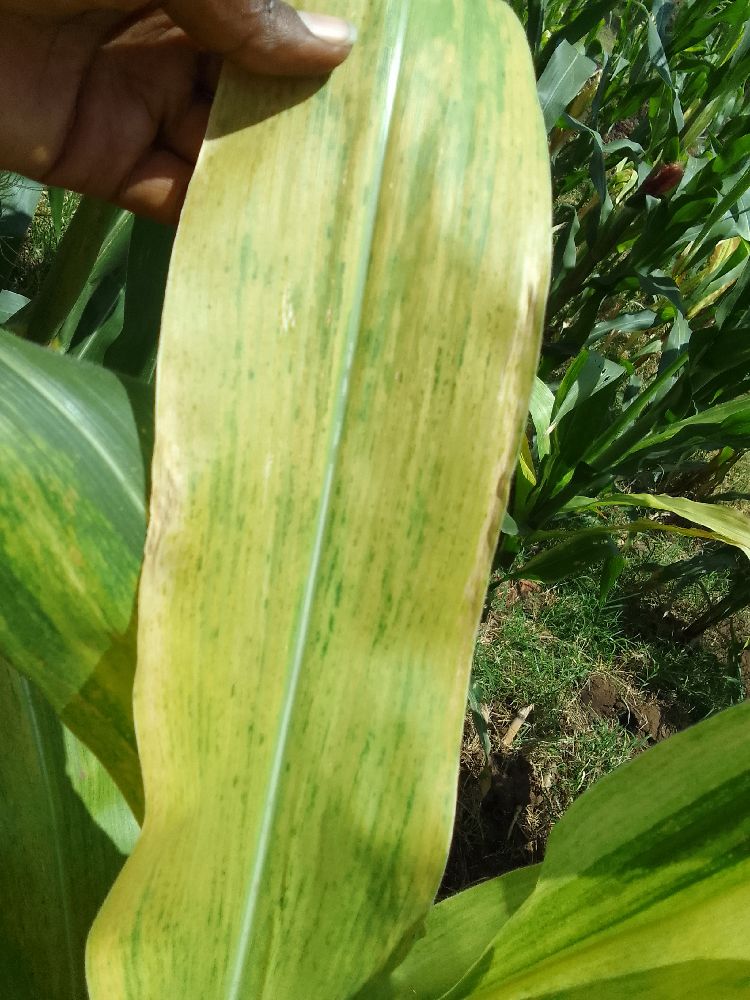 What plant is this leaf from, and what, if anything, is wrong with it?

maize, maize lethal necrosis
